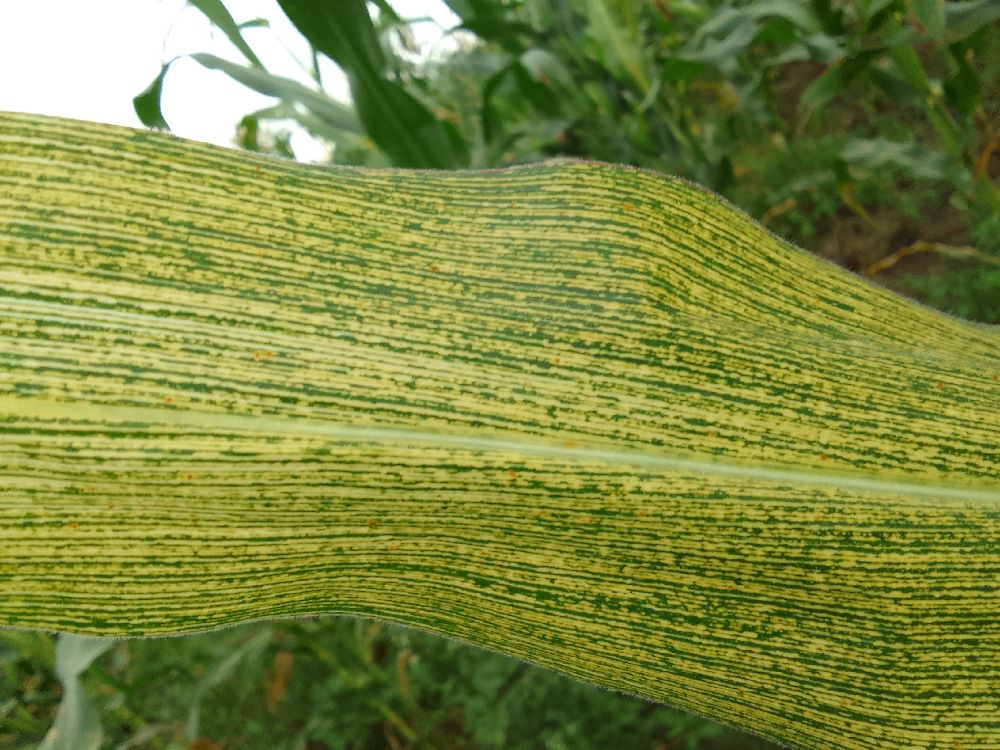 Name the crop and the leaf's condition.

maize, maize streak virus
